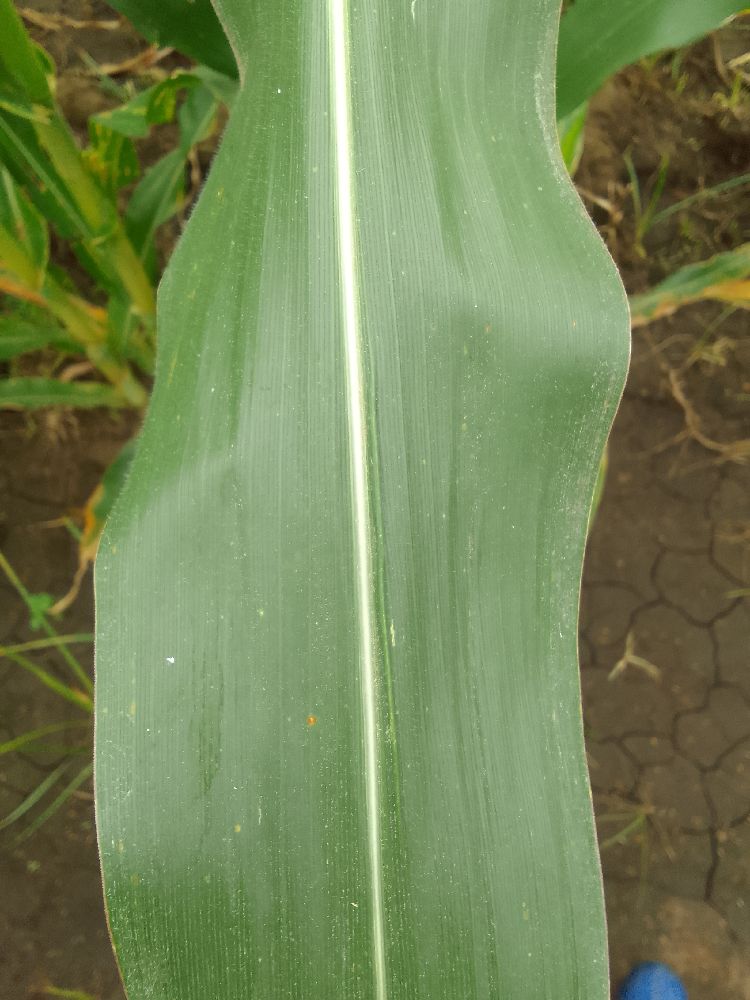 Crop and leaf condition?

maize, healthy
